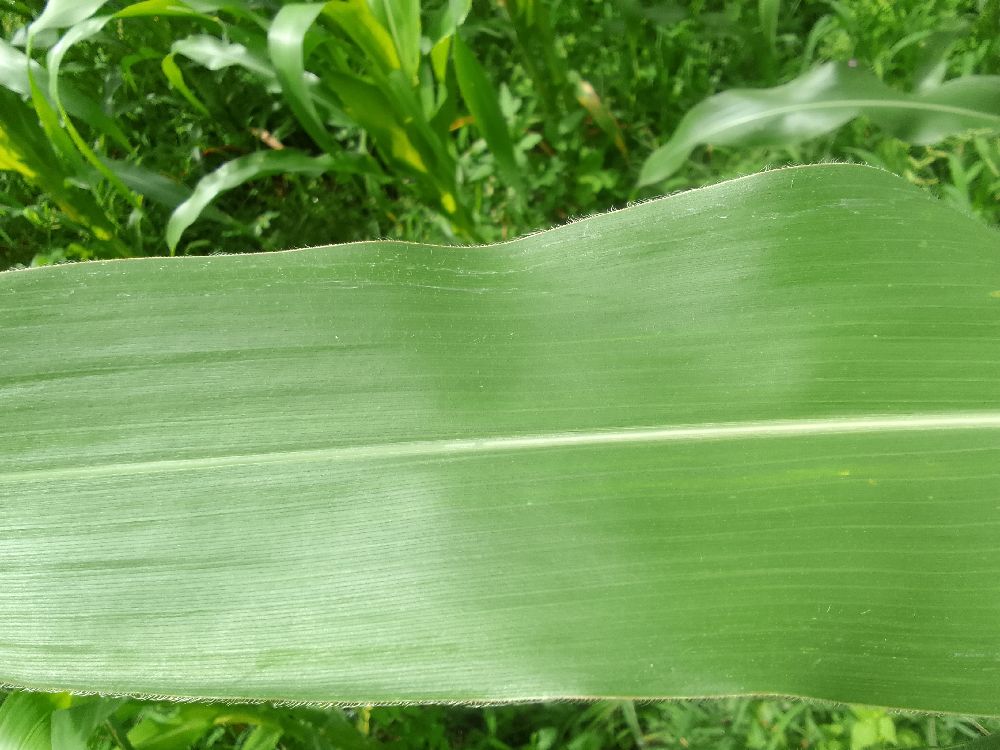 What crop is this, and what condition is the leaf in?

maize, healthy
